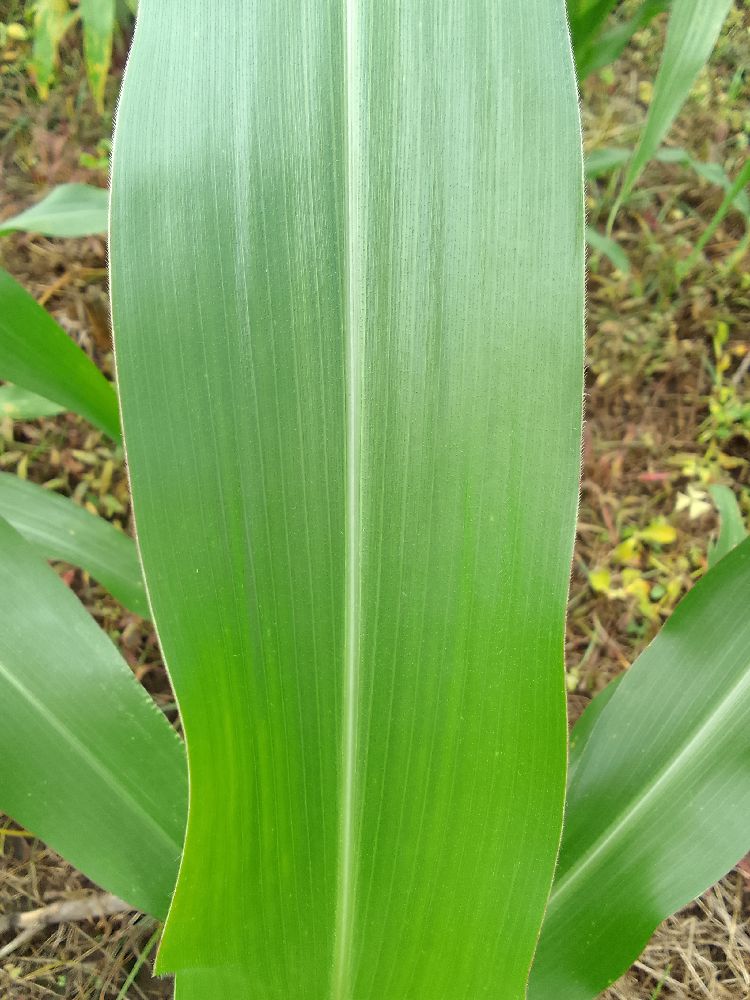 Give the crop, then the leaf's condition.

maize, healthy
